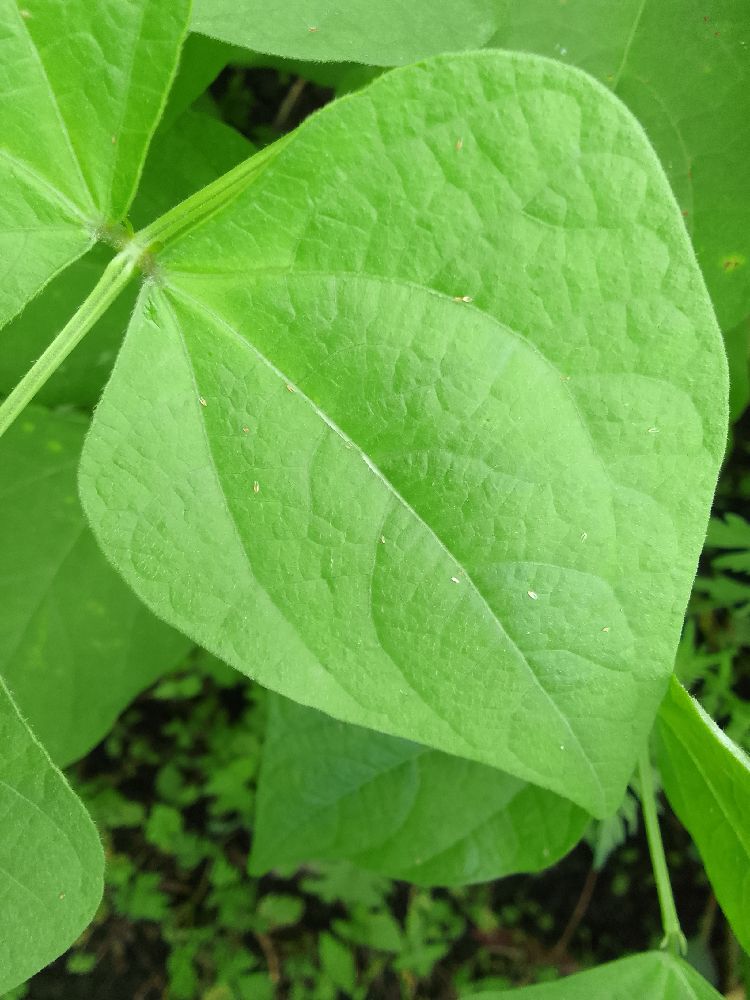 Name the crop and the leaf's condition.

common bean, healthy
